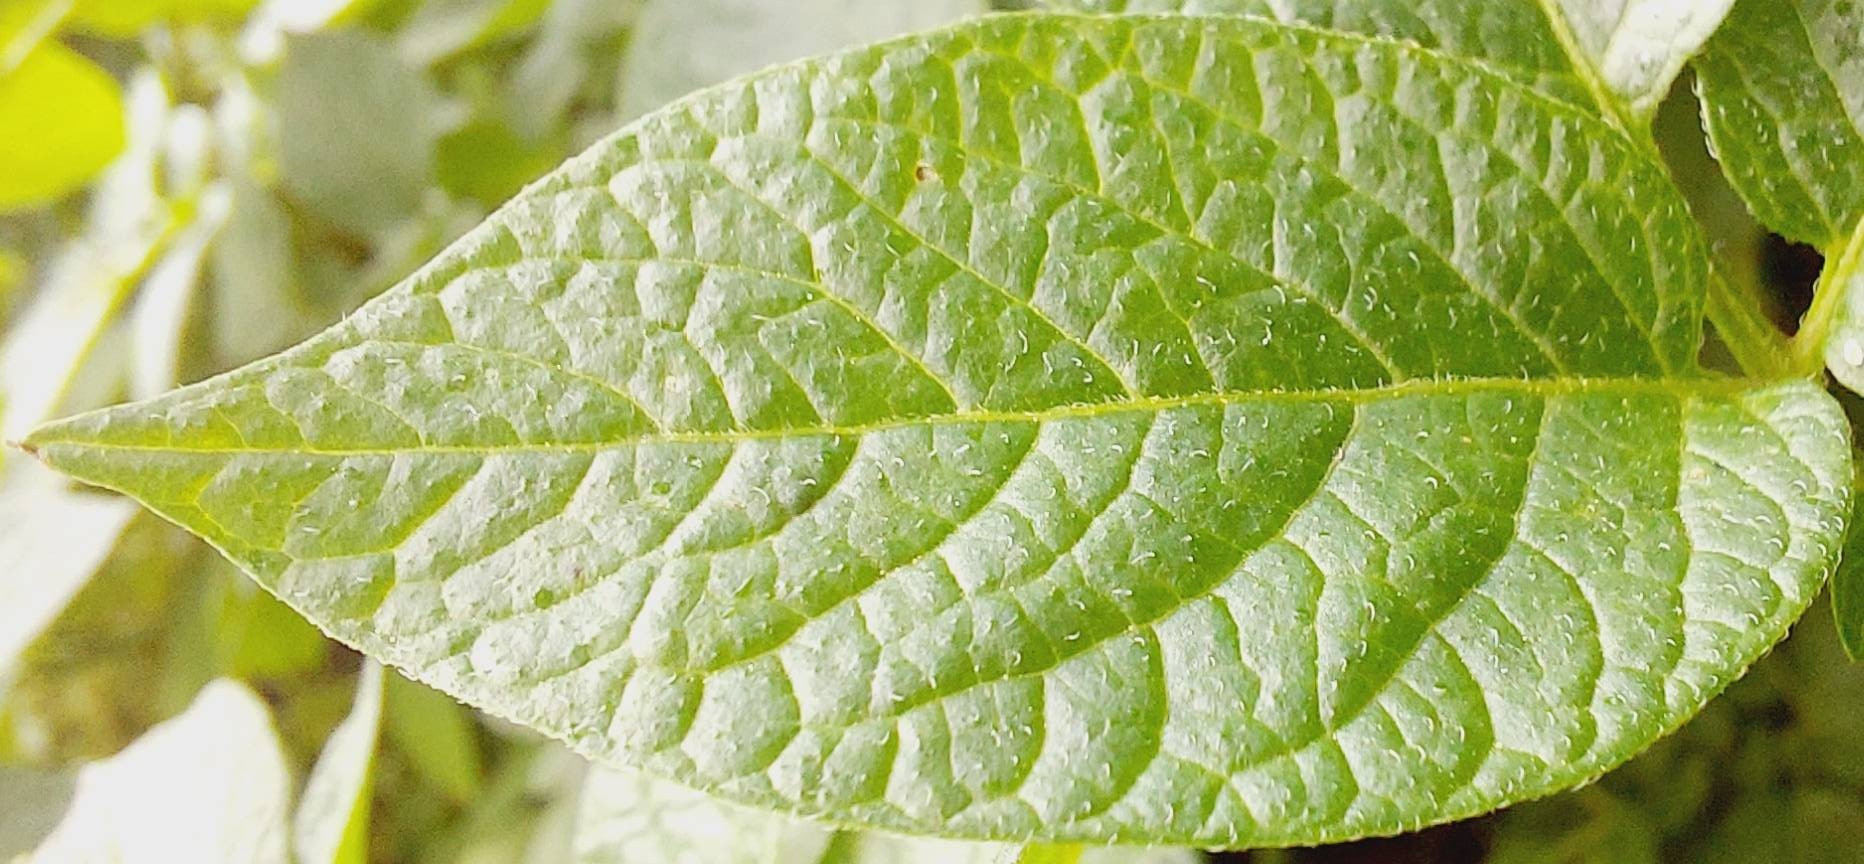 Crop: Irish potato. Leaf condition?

healthy
